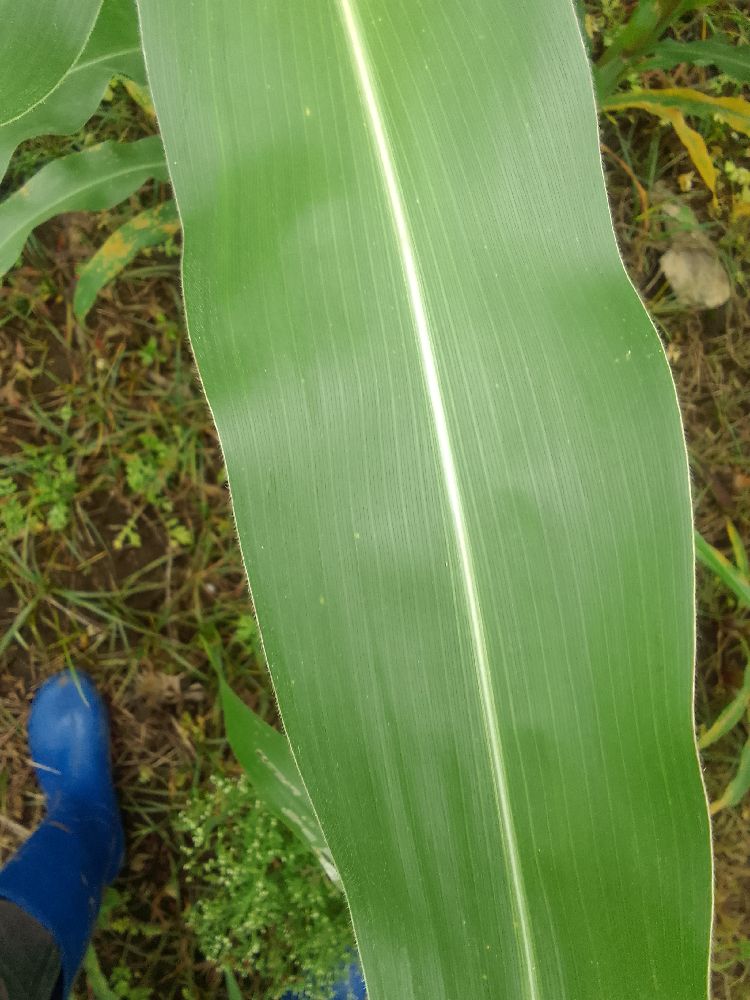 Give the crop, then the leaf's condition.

maize, healthy
